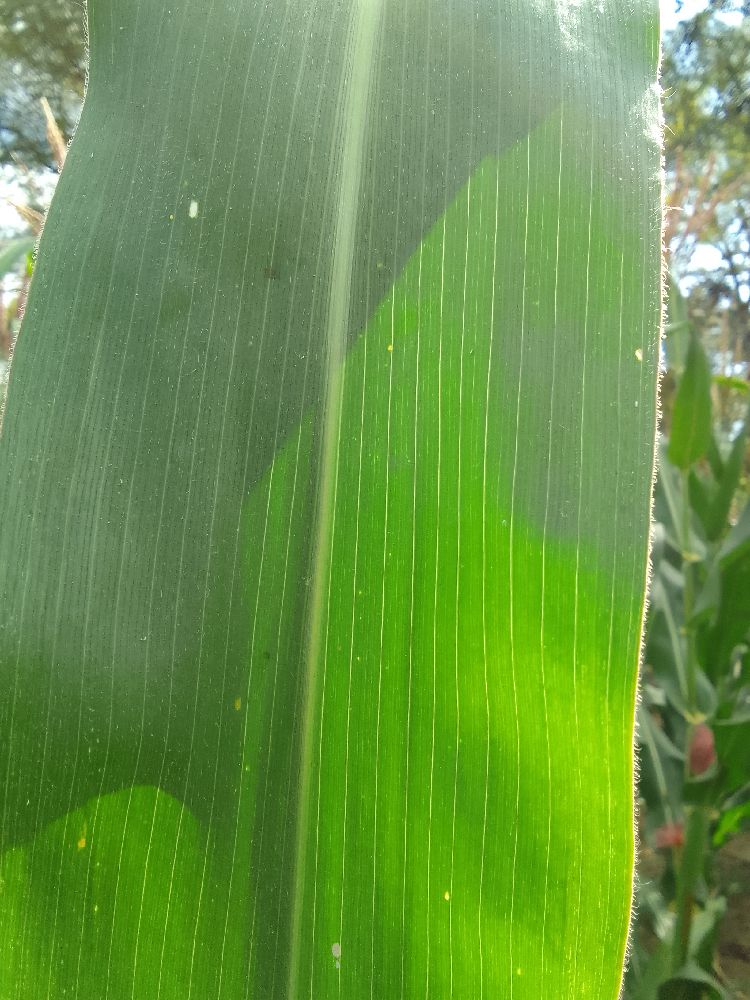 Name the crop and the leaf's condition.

maize, healthy
